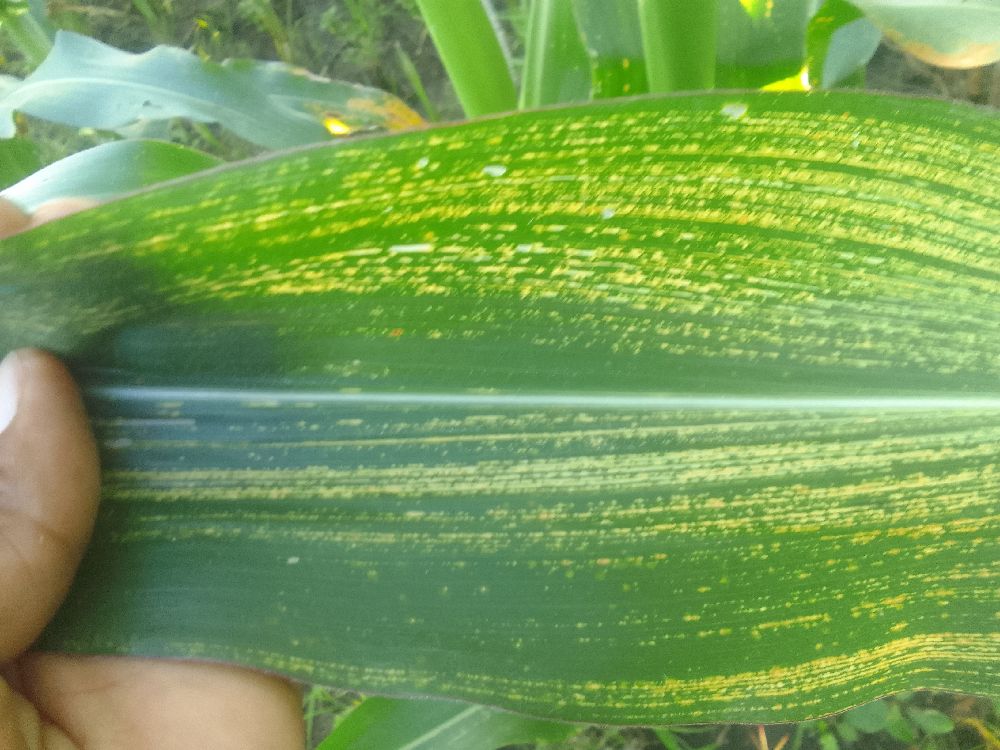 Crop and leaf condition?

maize, maize streak virus
